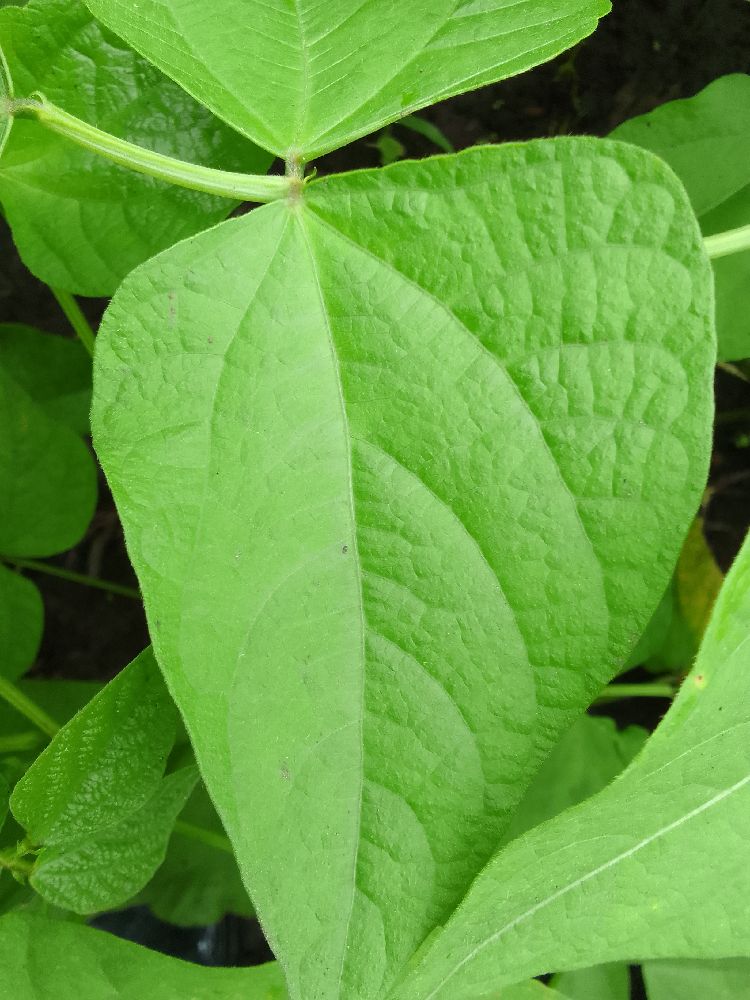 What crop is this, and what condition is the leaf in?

maize, healthy
